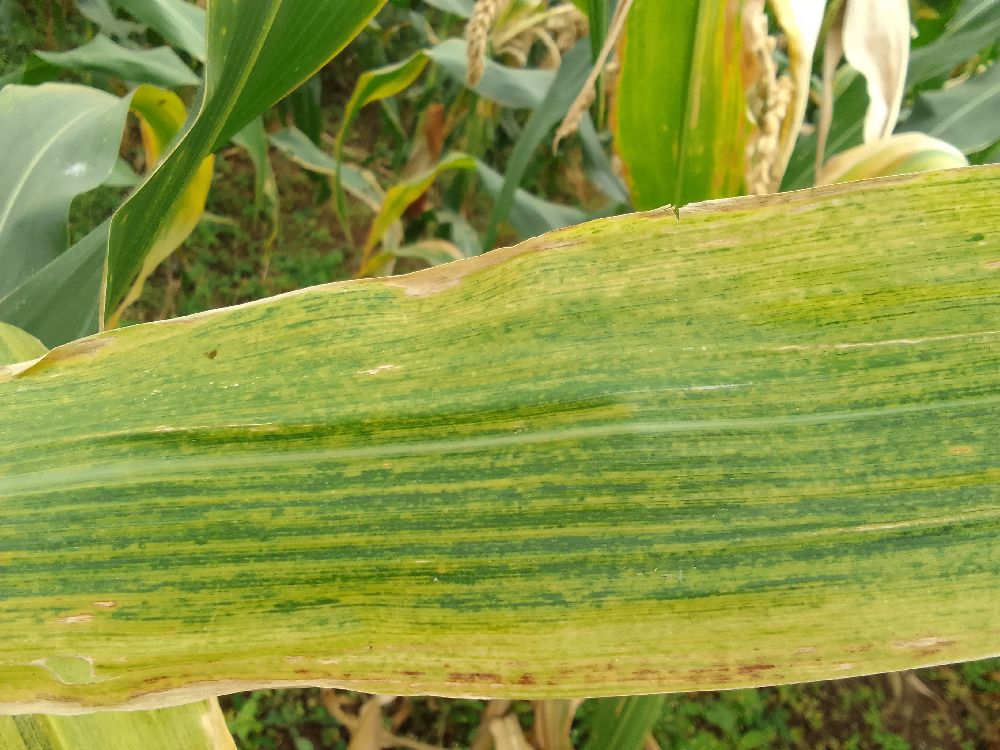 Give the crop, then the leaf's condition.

maize, maize lethal necrosis
